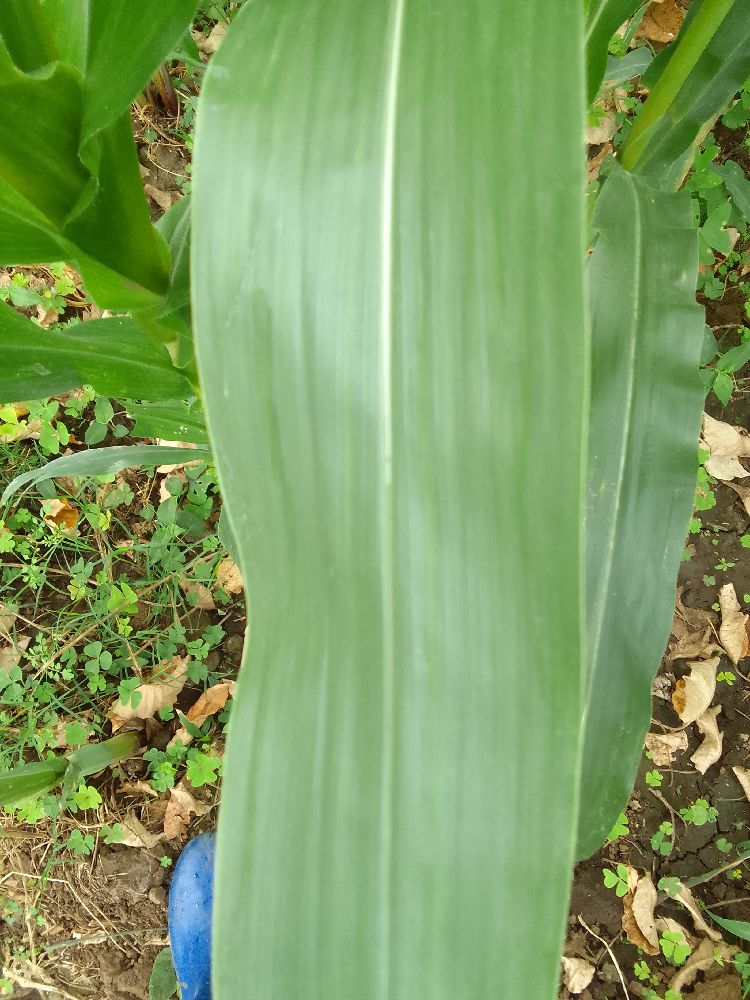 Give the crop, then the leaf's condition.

maize, healthy
